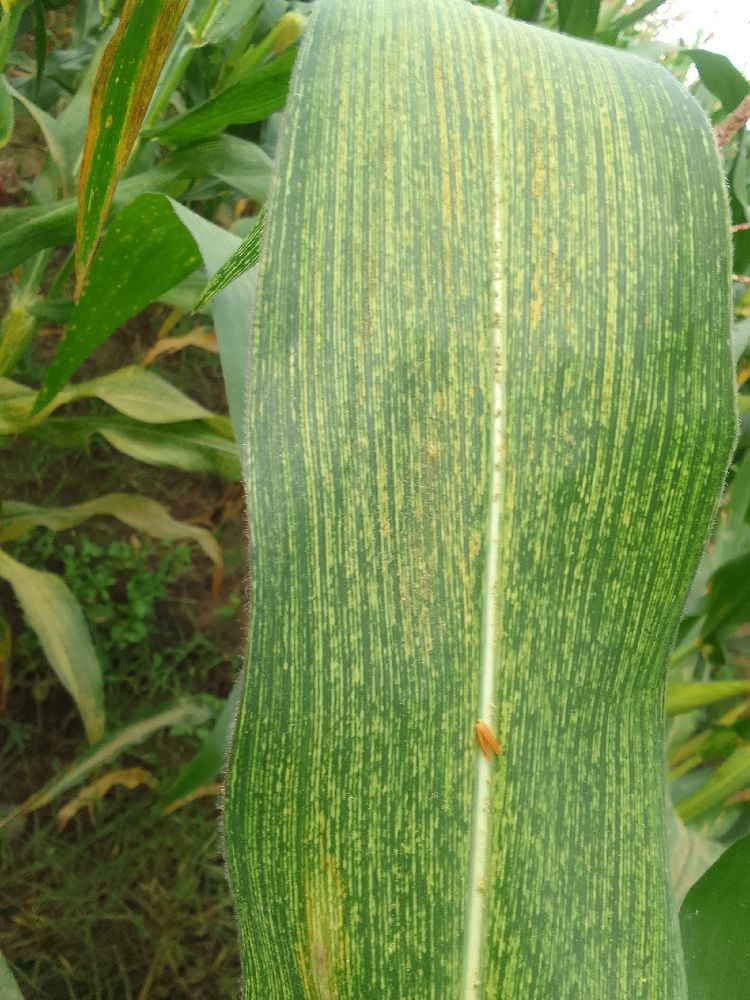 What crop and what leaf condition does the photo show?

maize, maize streak virus
